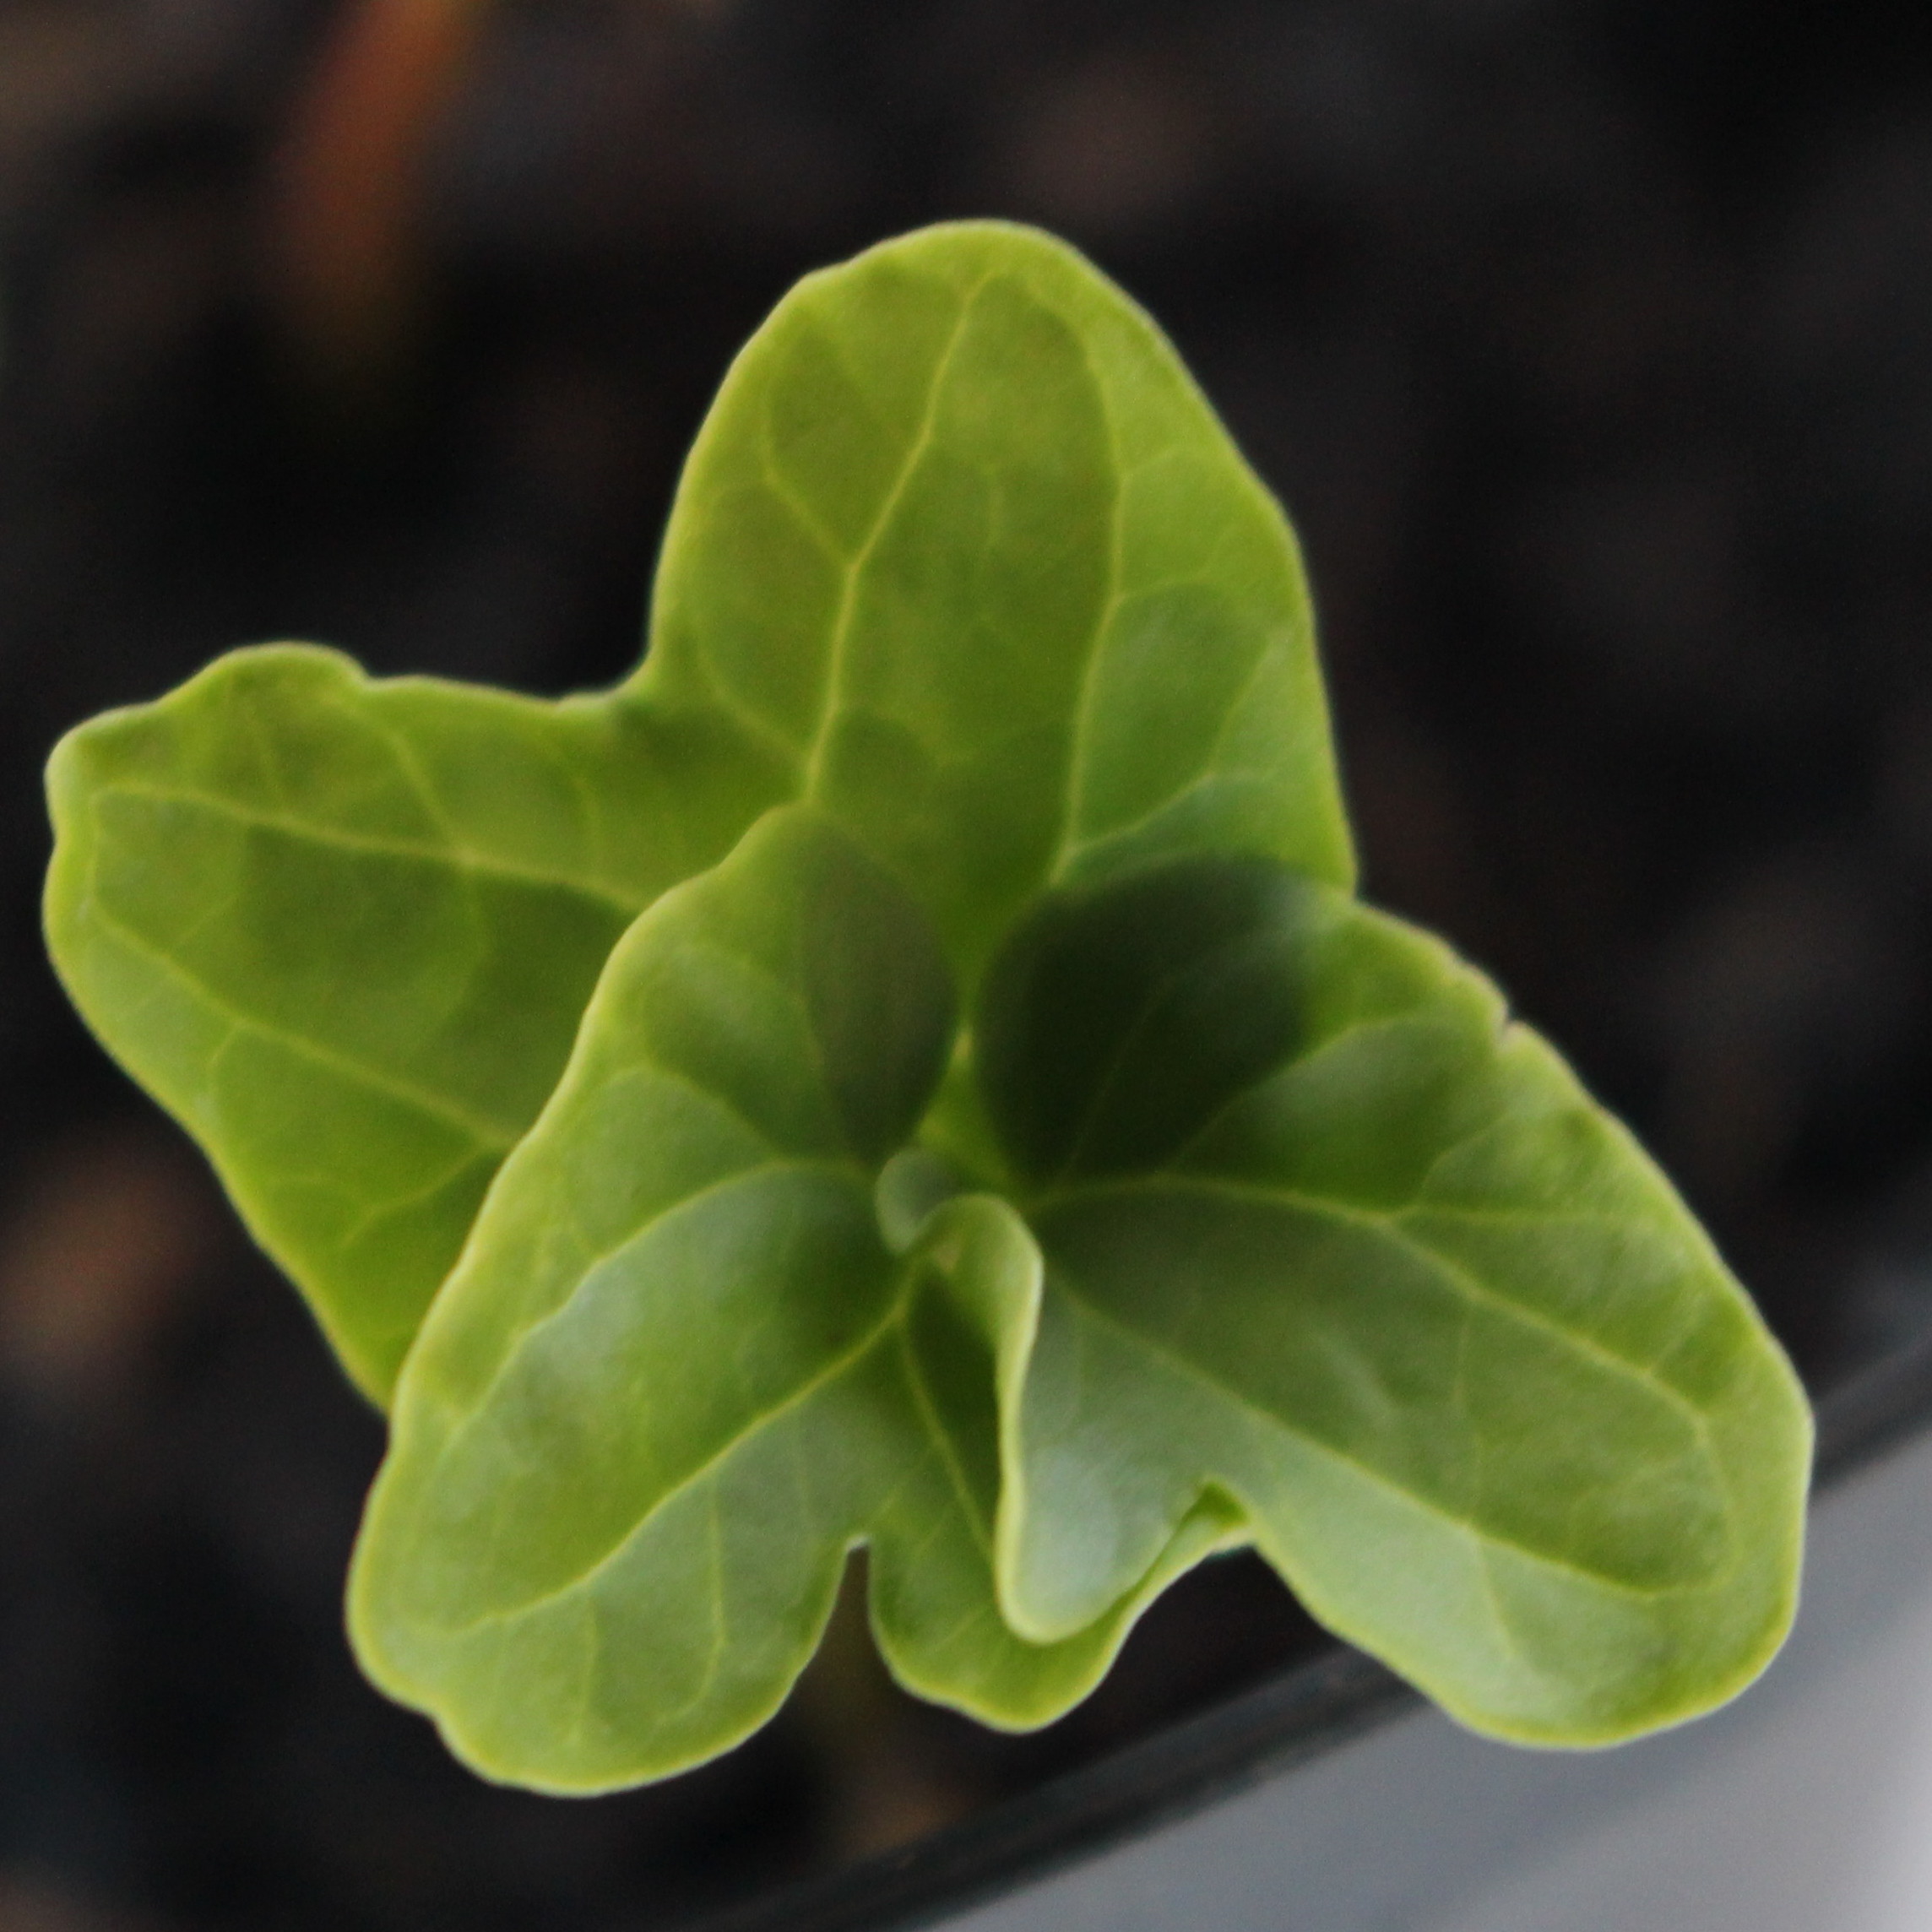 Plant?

Convolvulus arvensis
